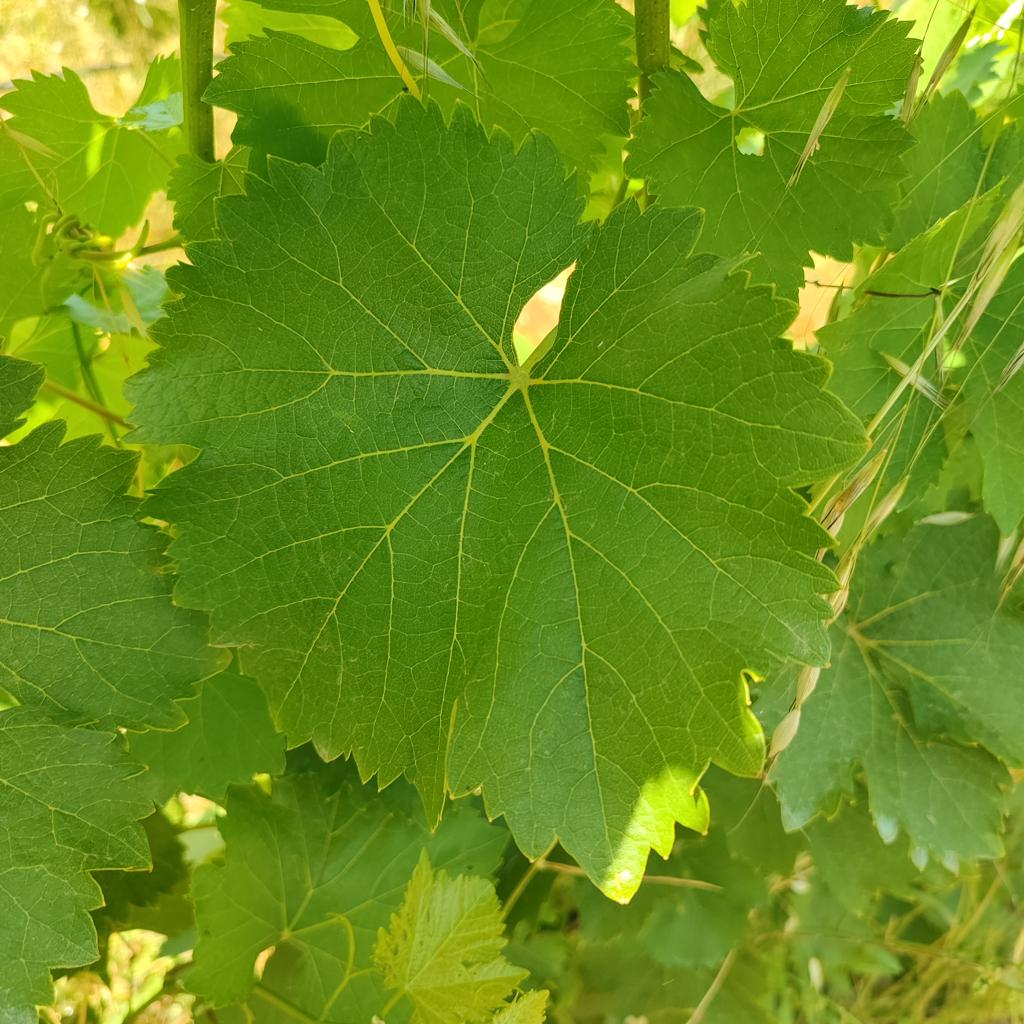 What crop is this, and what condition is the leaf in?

grapevine, healthy
